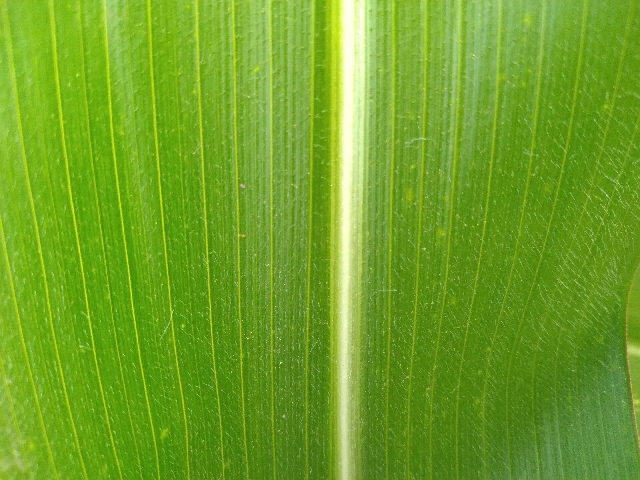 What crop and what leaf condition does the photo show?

maize, healthy
